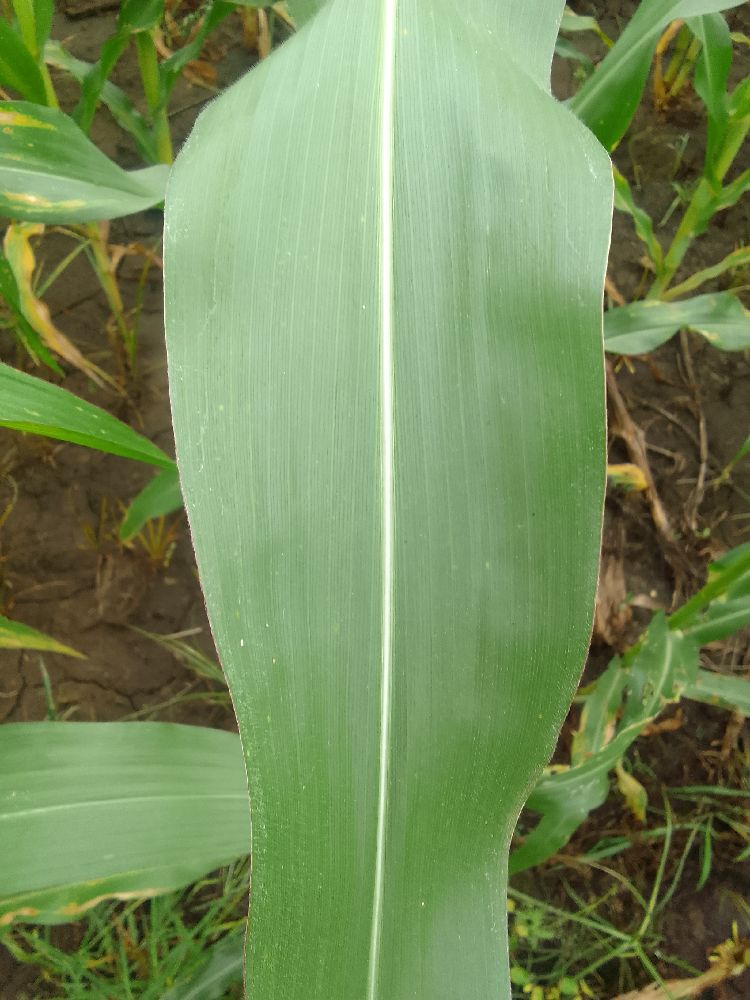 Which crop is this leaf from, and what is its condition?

maize, healthy
